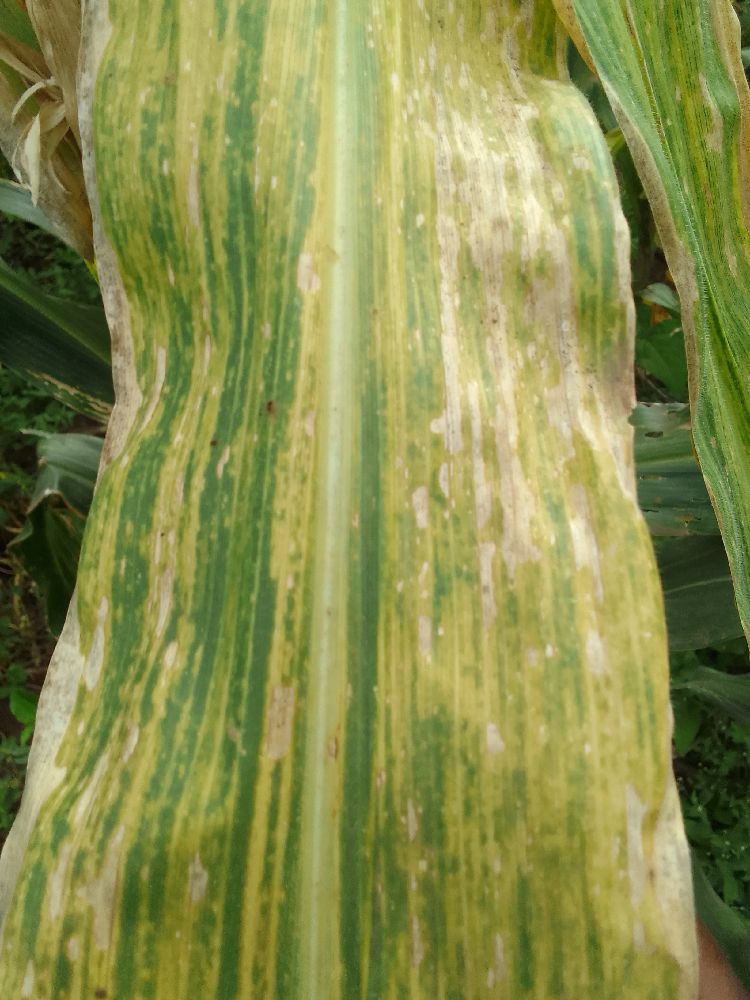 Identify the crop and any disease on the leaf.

maize, maize lethal necrosis
